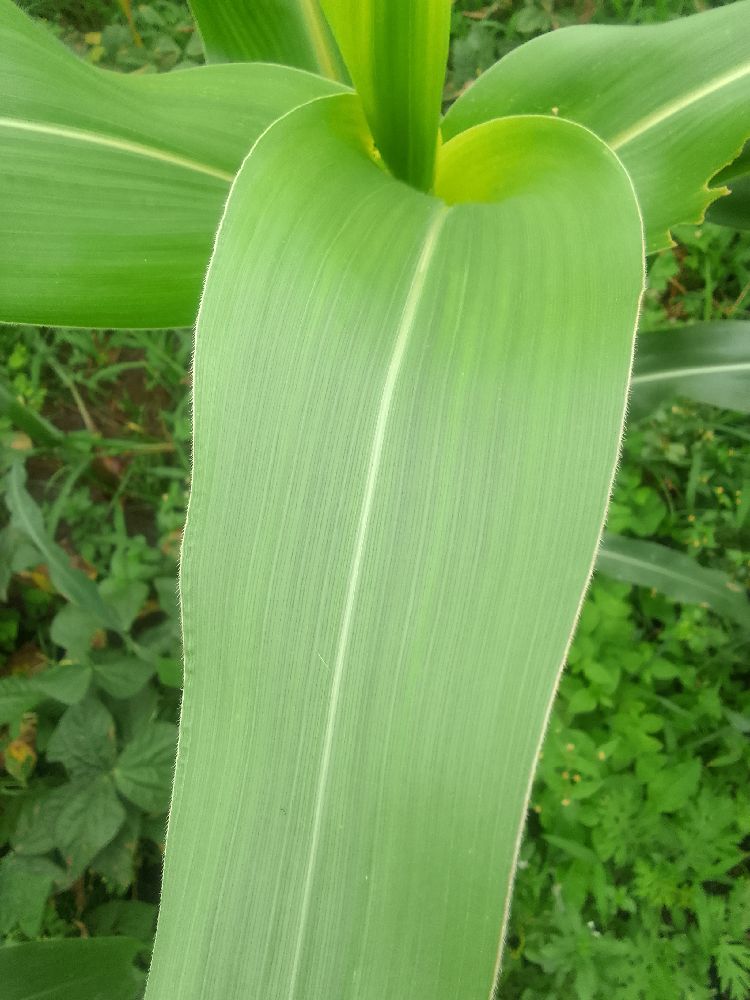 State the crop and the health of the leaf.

maize, healthy
